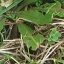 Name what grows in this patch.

structured weed
